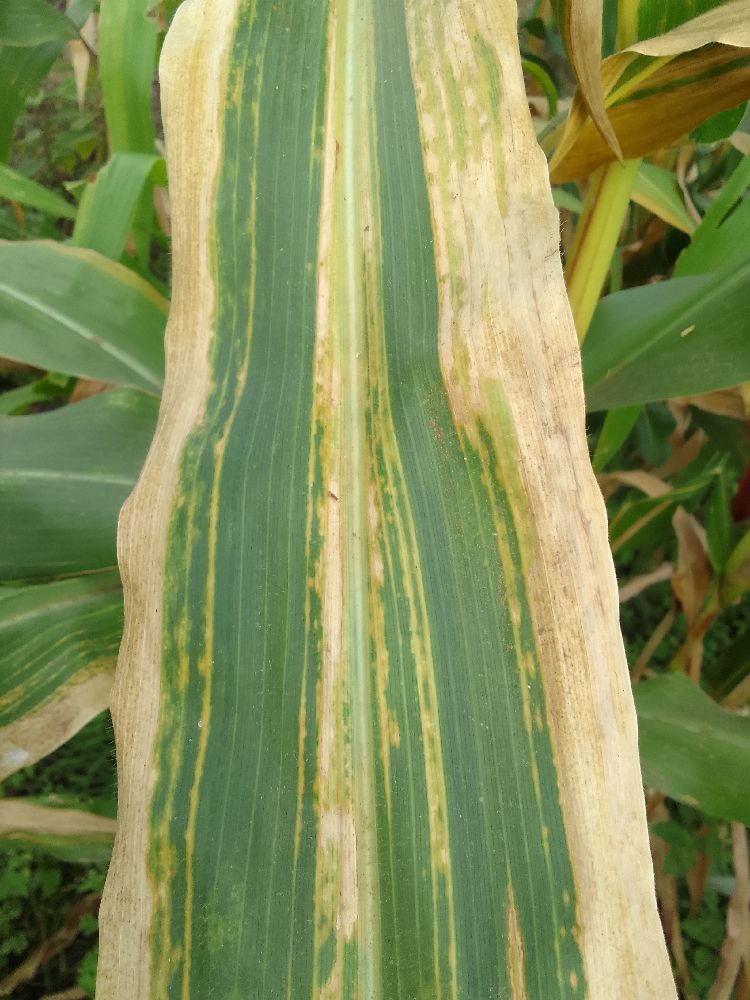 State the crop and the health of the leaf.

maize, maize lethal necrosis
